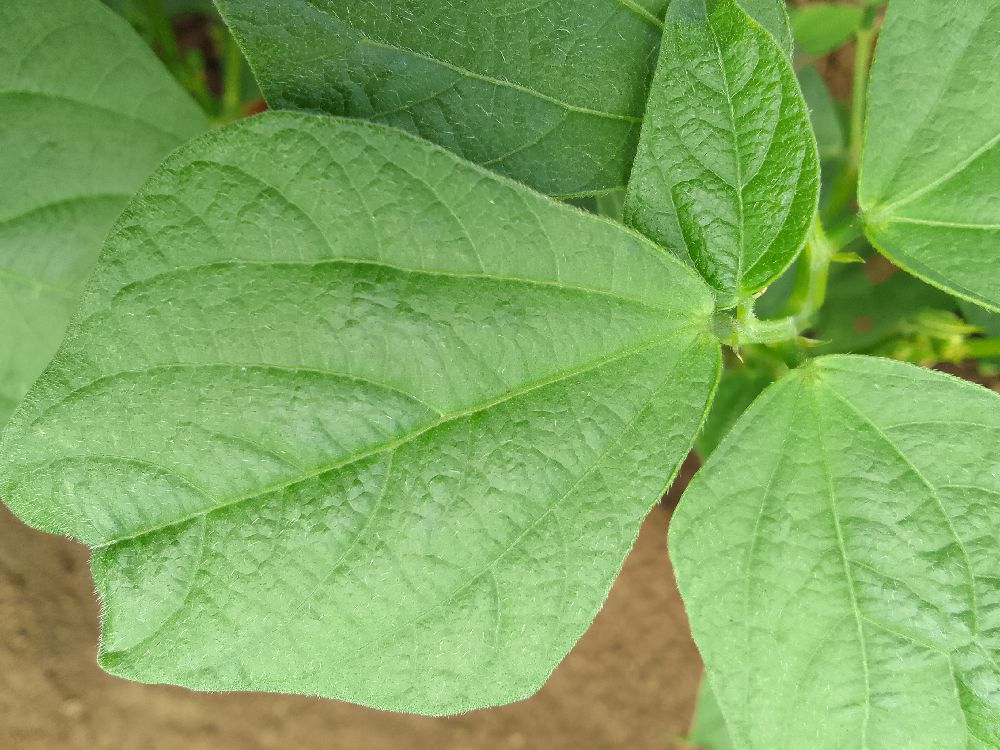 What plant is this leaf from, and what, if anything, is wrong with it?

common bean, healthy
